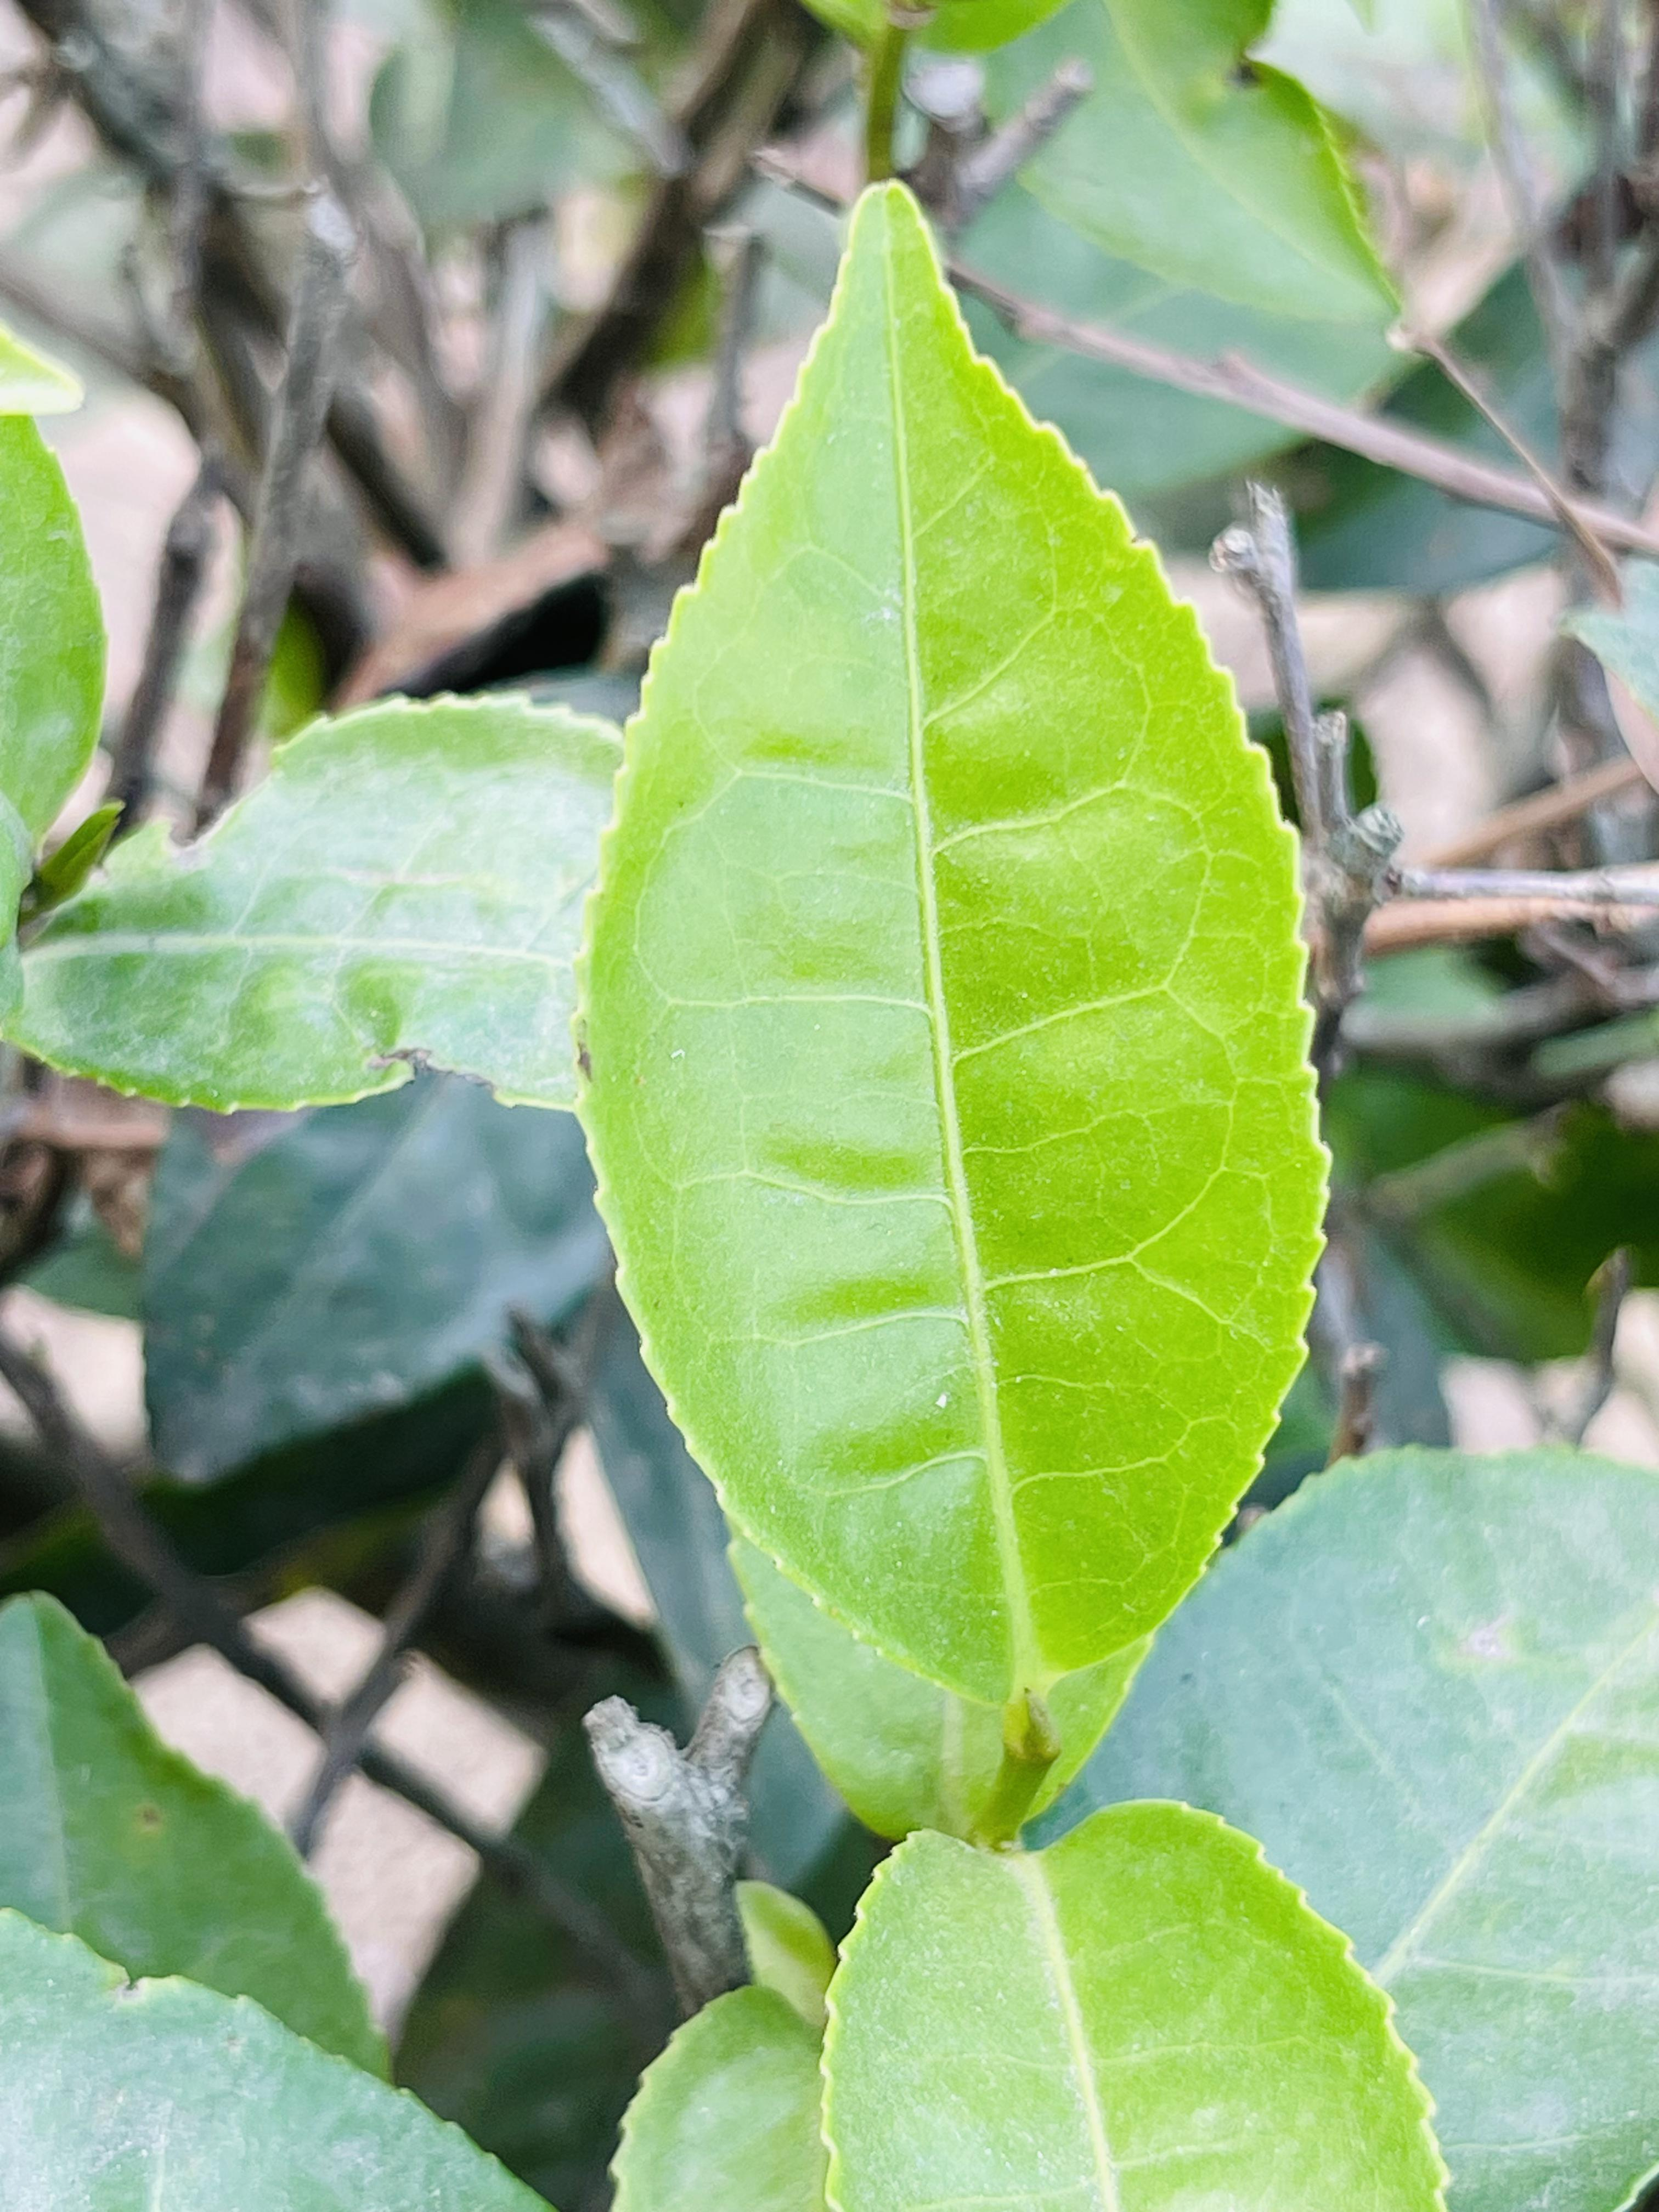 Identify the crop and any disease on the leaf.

tea, healthy leaf
